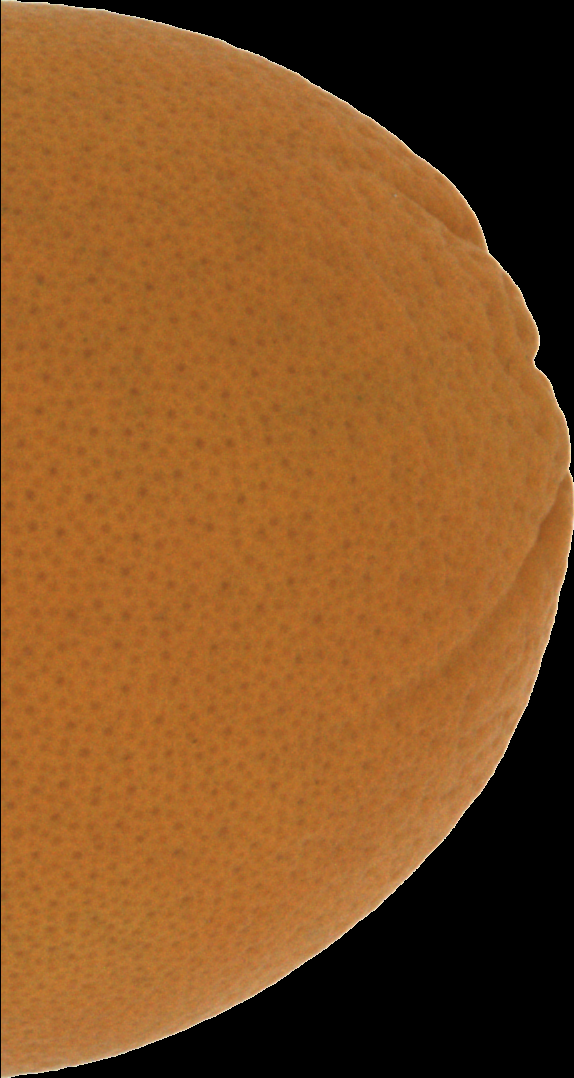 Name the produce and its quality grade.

orange, good
